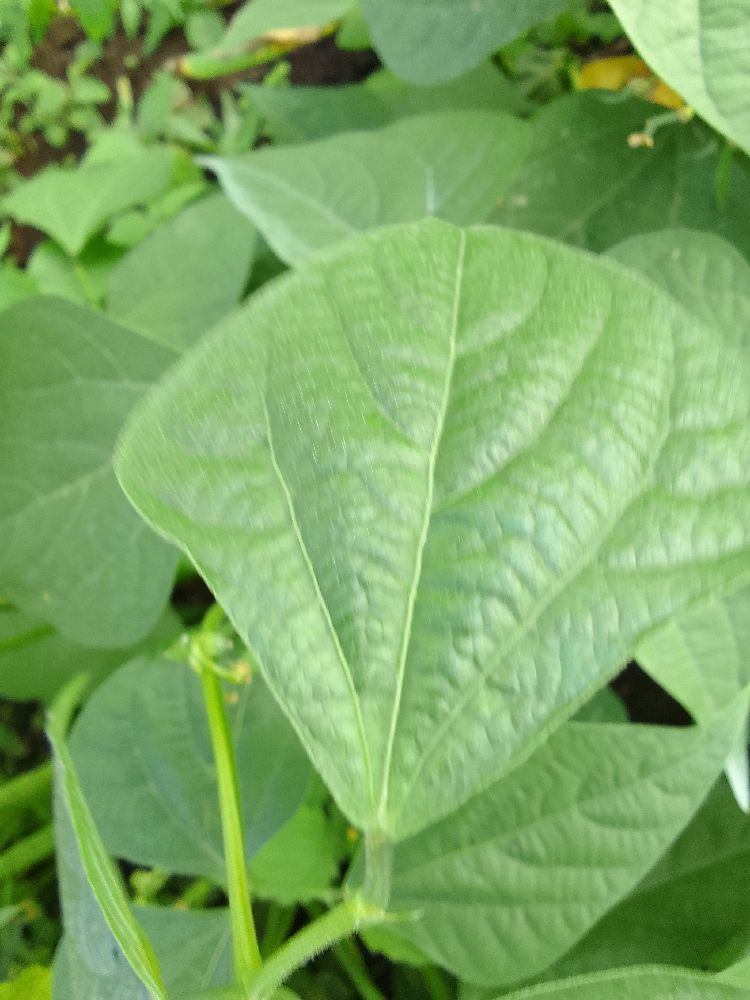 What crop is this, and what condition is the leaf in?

common bean, healthy
